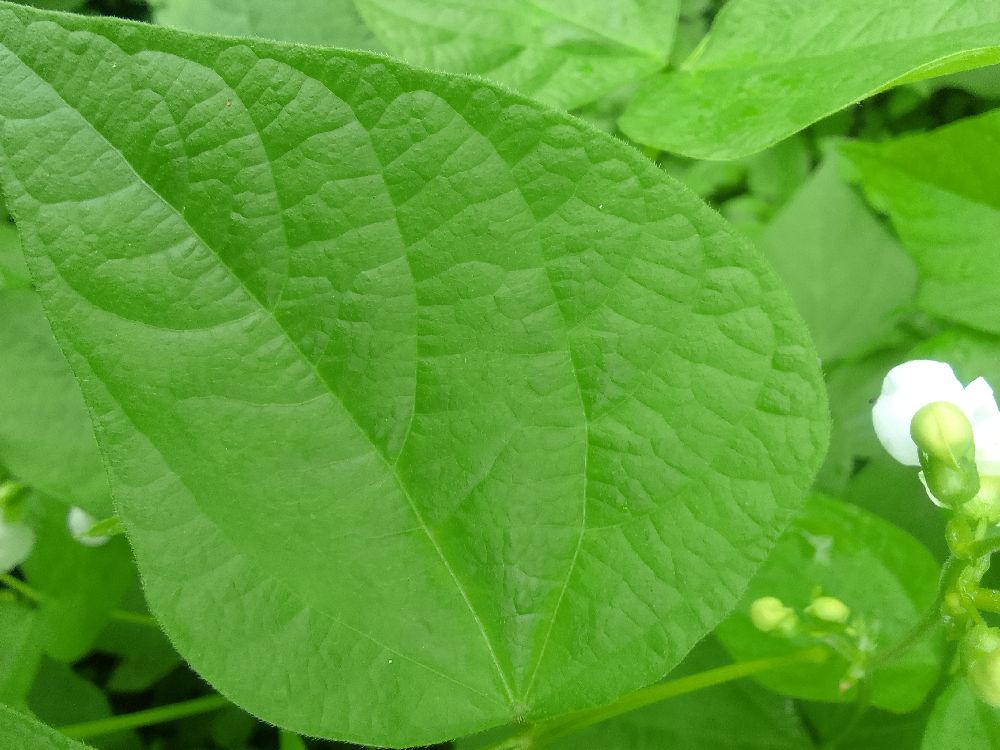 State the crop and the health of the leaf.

common bean, healthy
